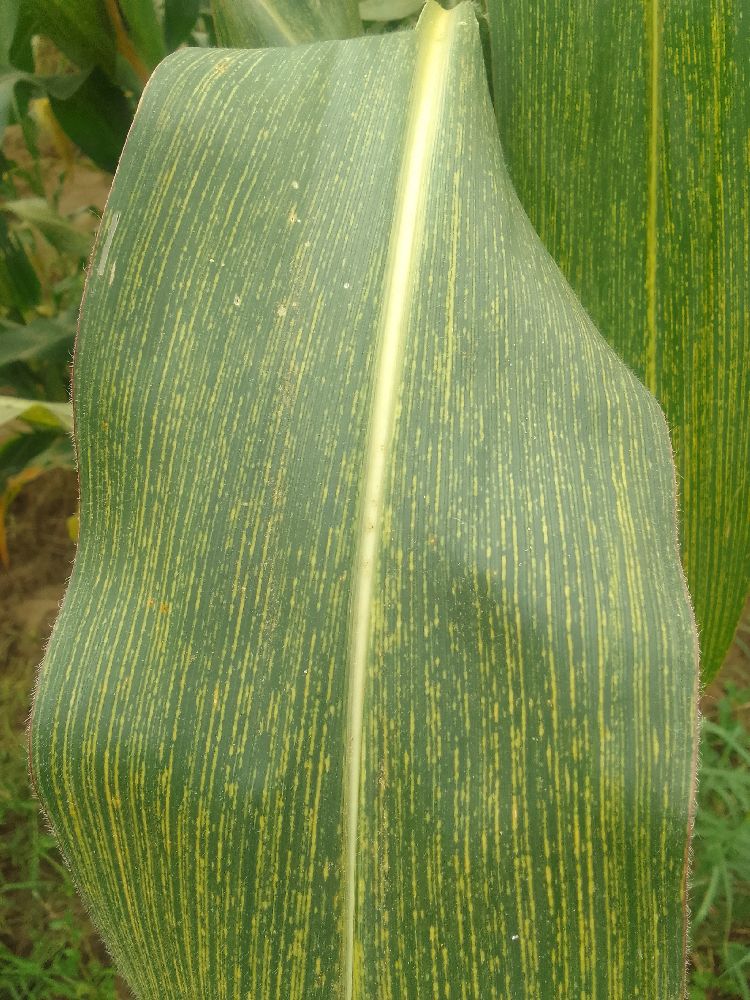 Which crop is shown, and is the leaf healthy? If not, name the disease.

maize, maize streak virus
